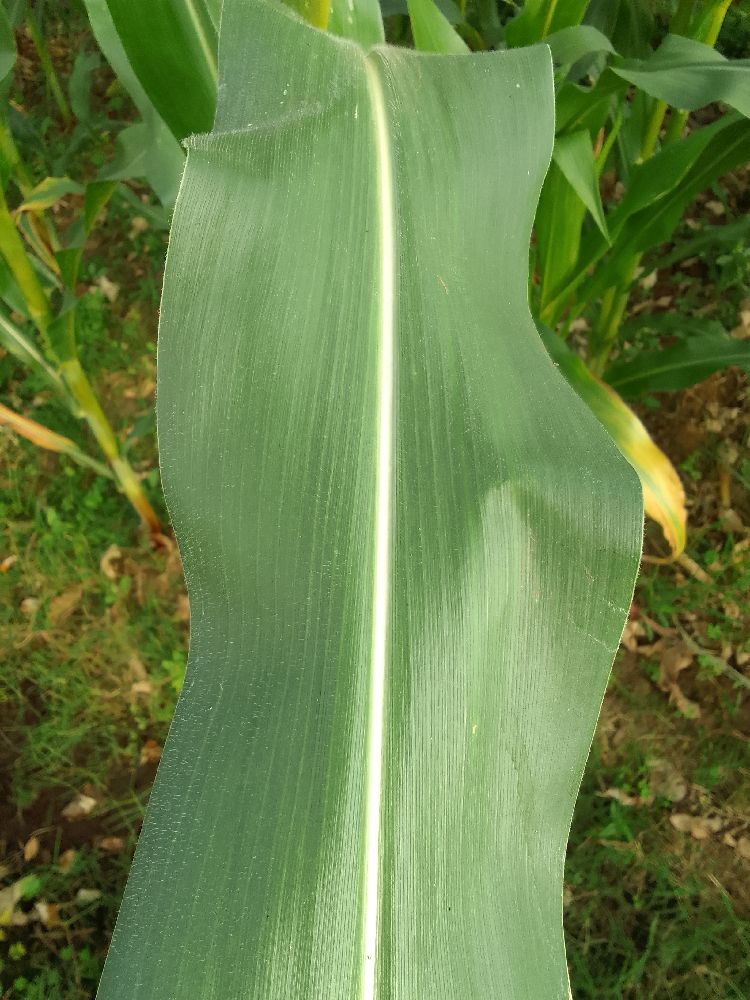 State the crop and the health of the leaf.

maize, healthy
